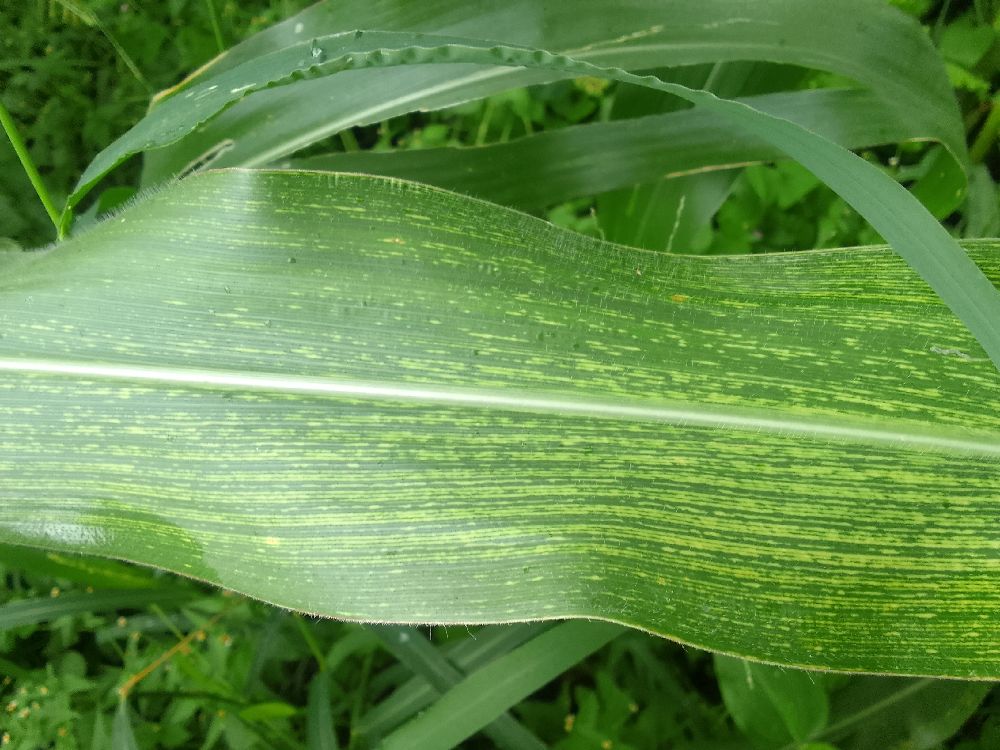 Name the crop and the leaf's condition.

maize, maize streak virus
